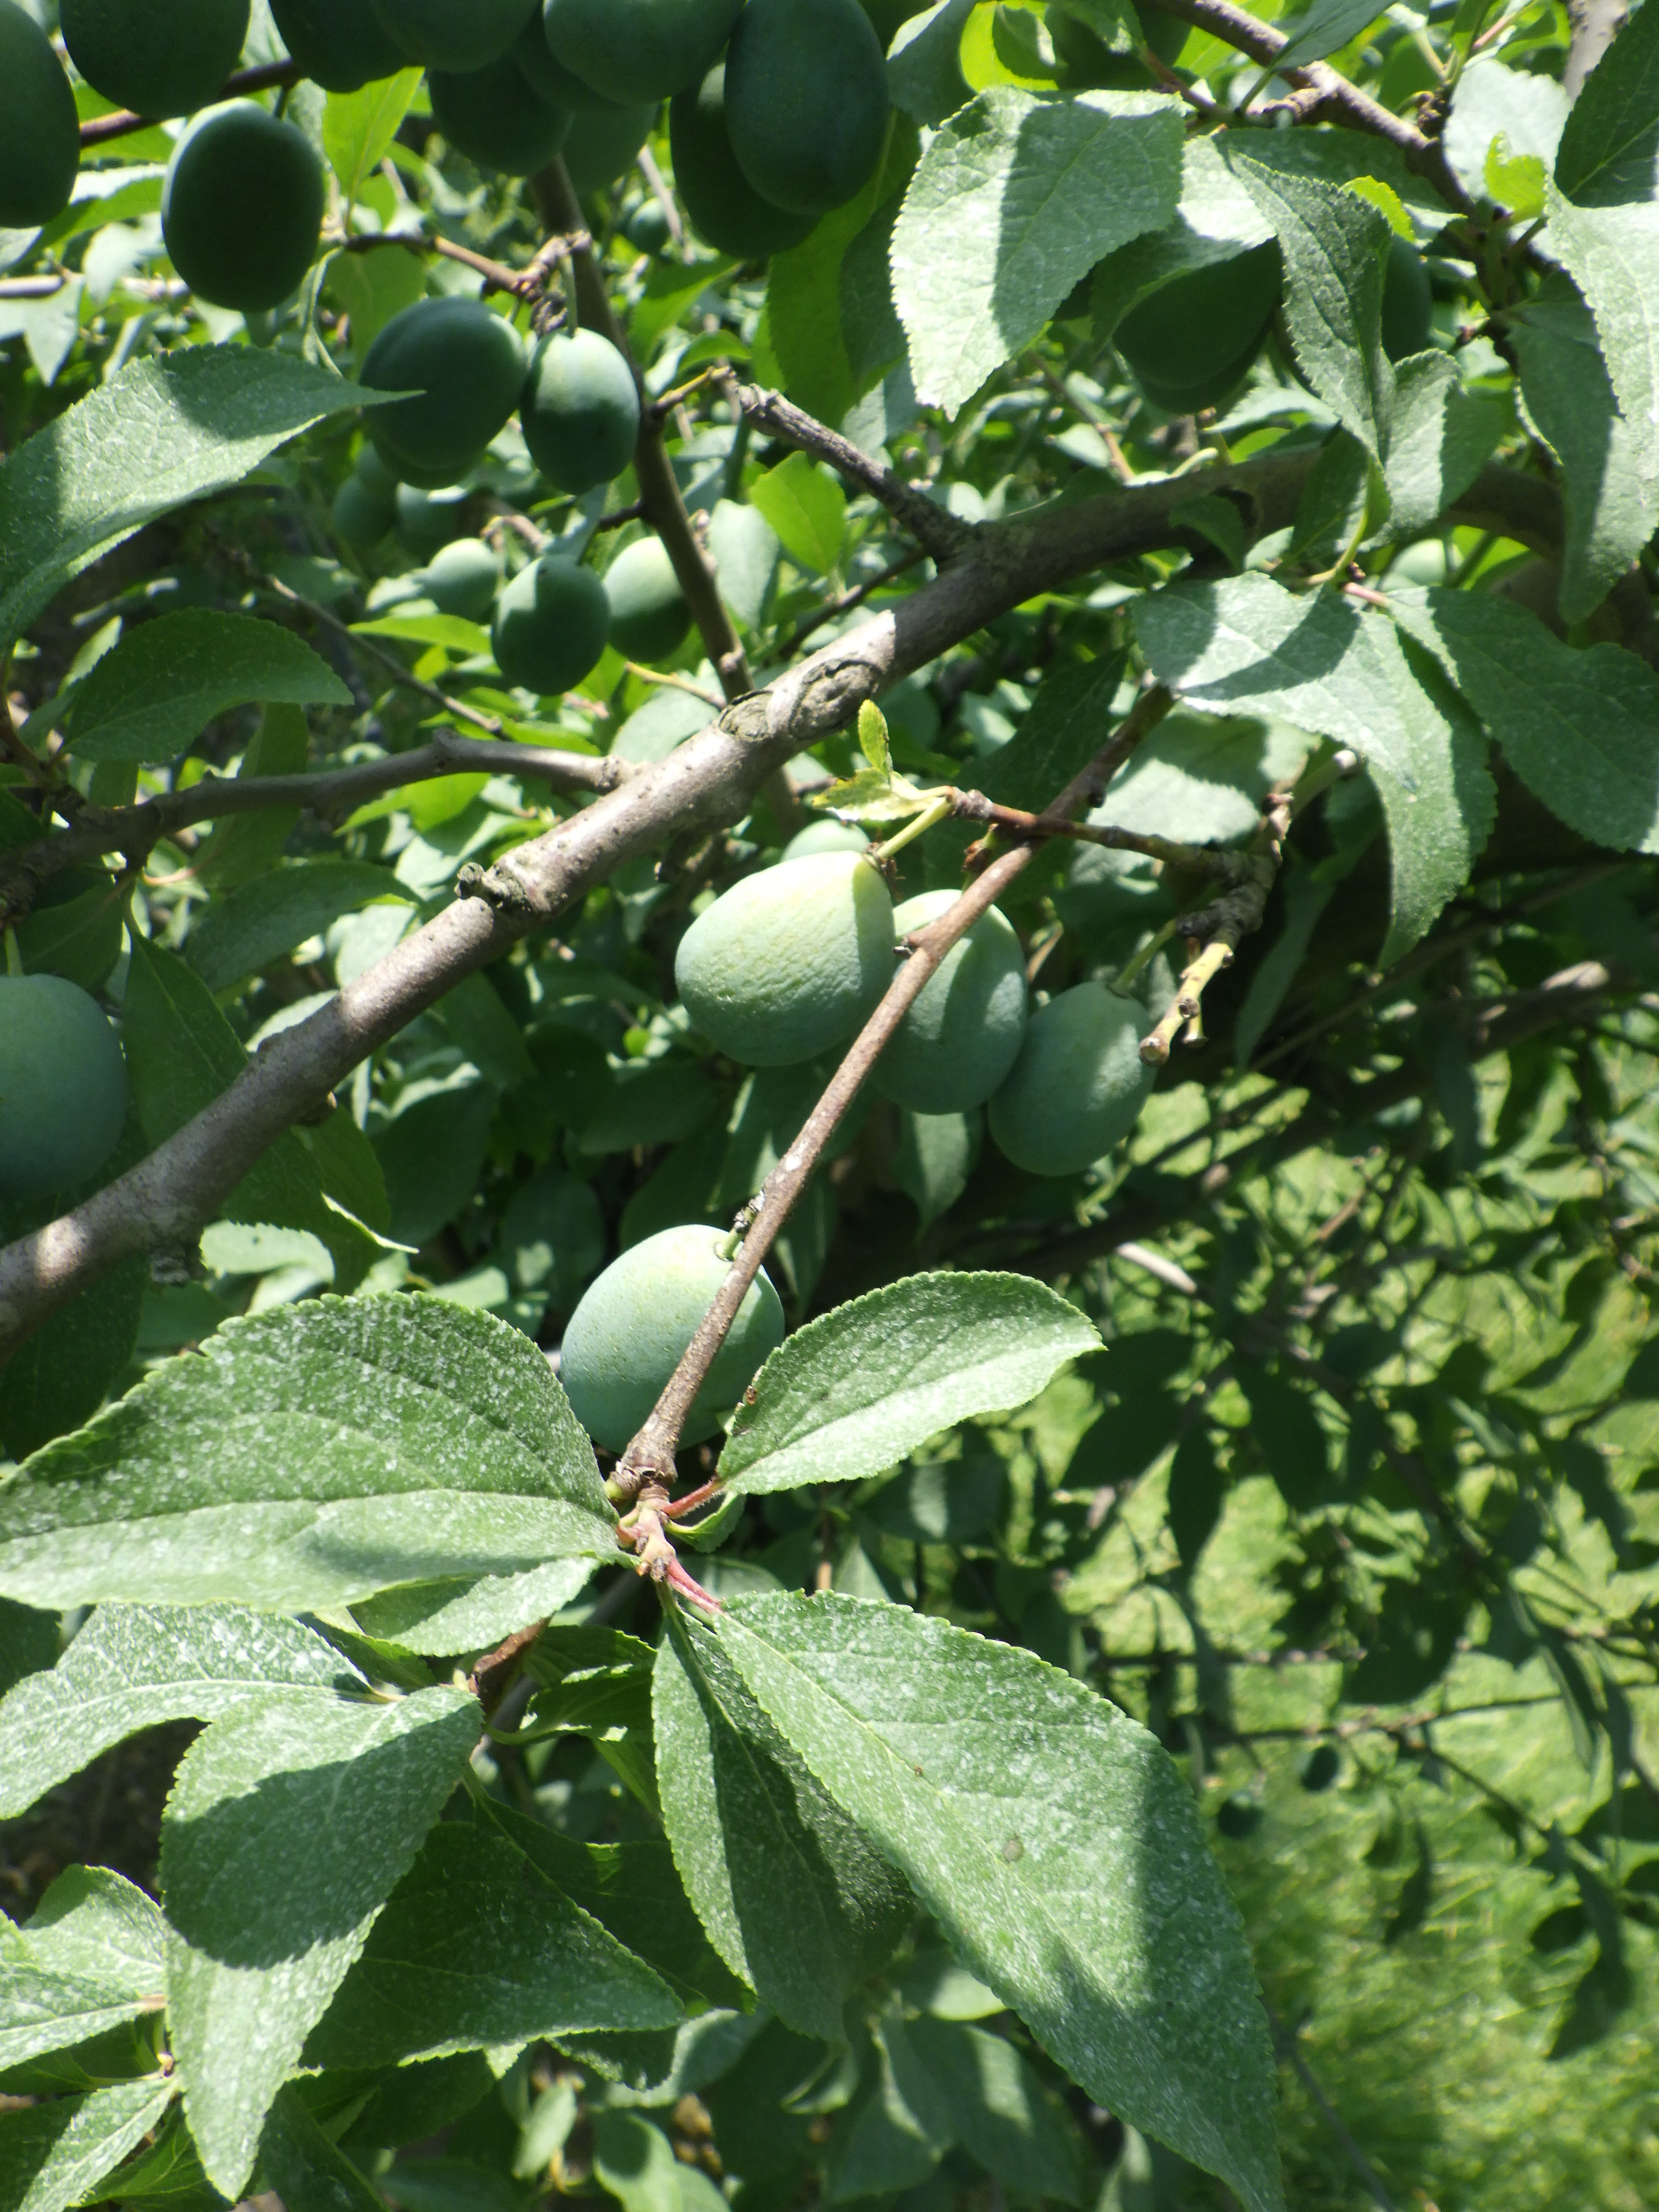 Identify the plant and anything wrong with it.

plum, healthy
